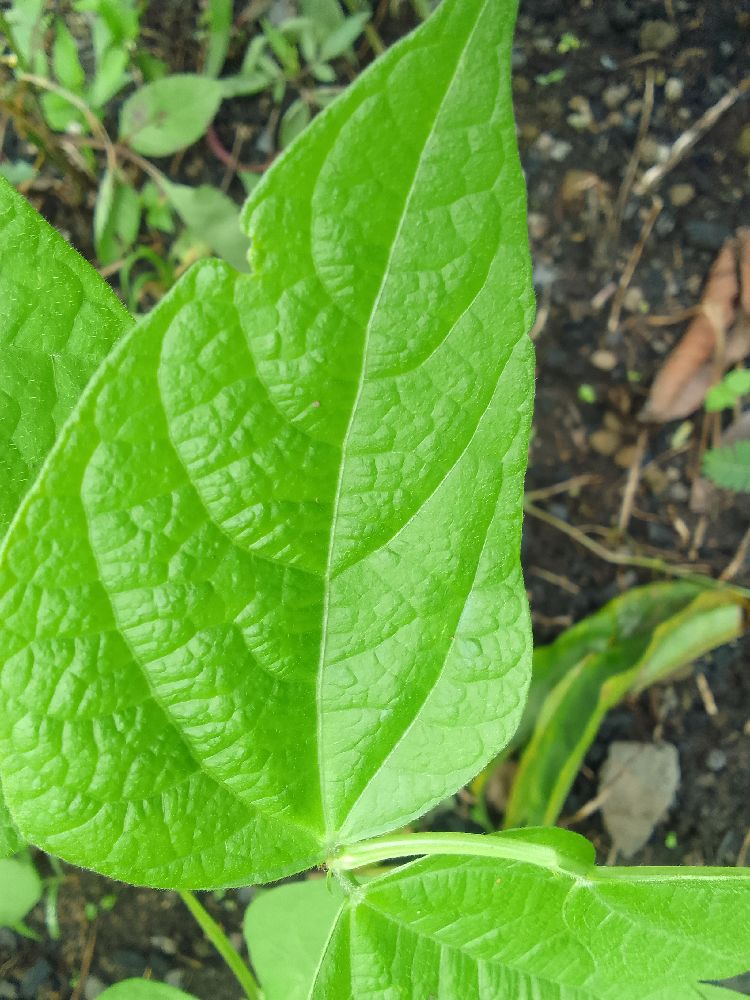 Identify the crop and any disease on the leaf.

common bean, healthy
